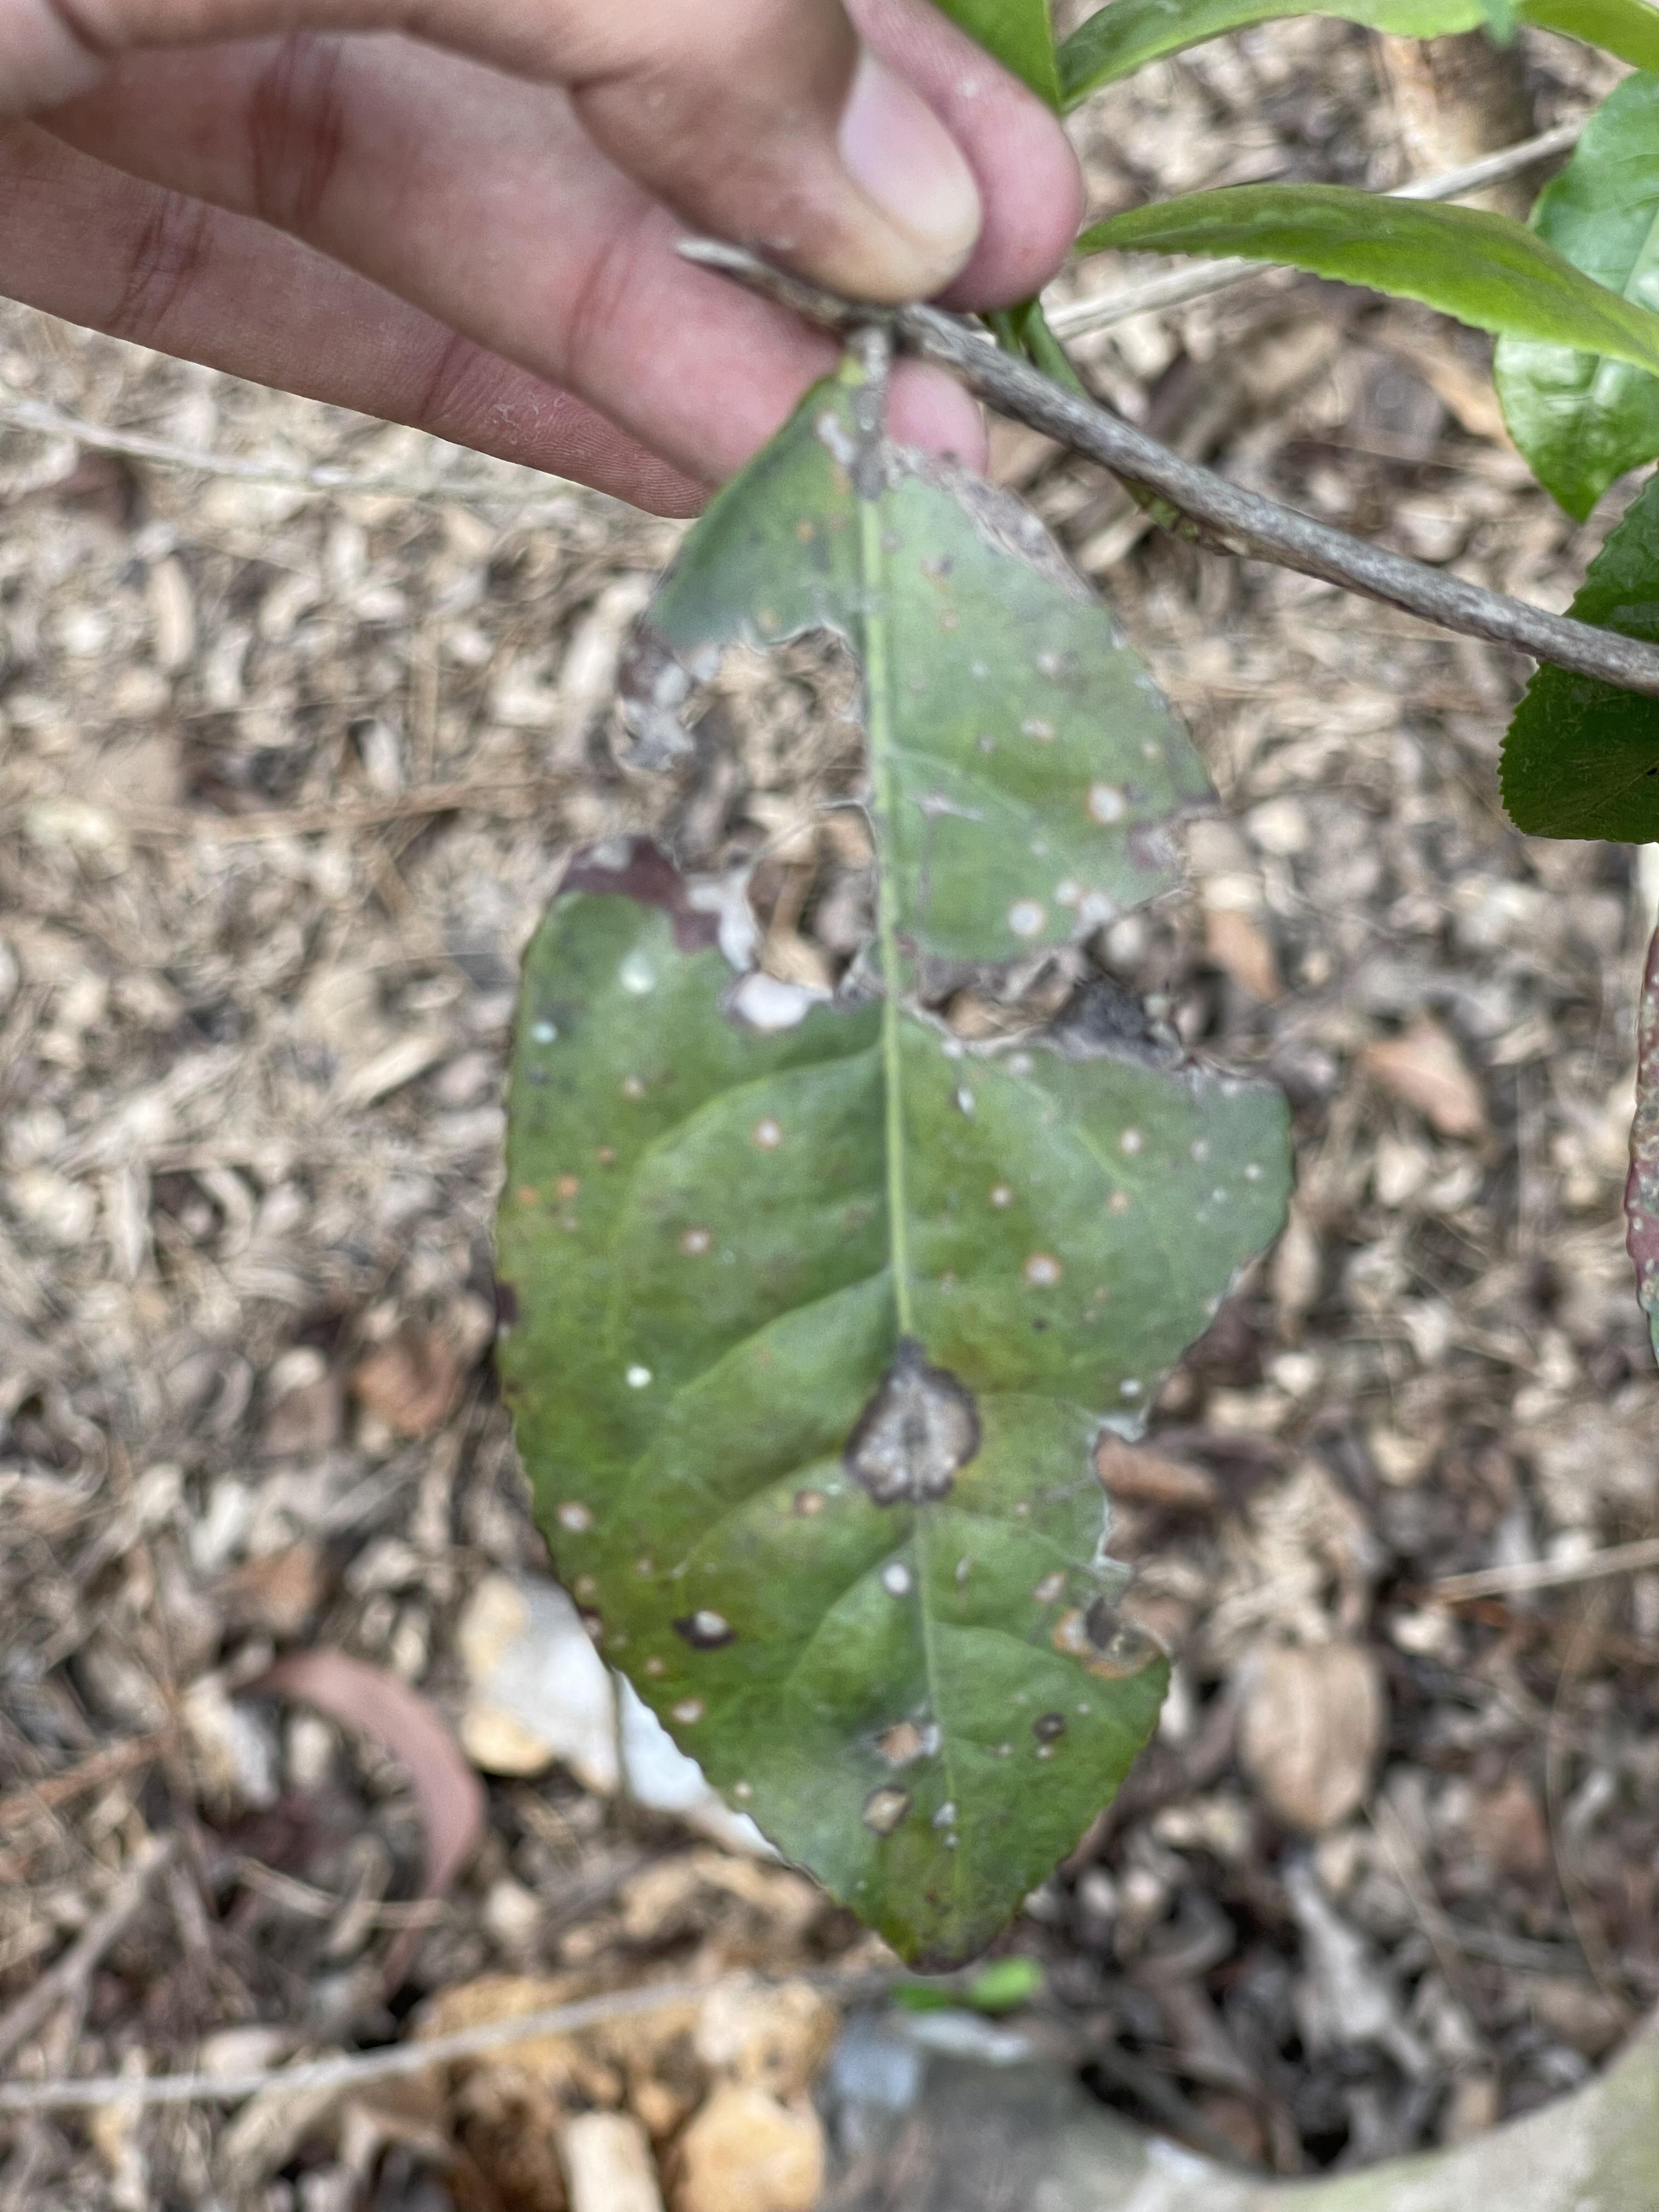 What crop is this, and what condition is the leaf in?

tea, red rust
